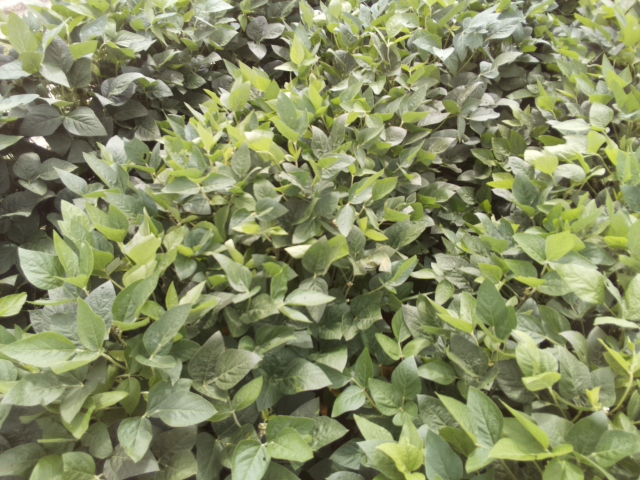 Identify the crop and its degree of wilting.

soybean, leaves with no wilting
